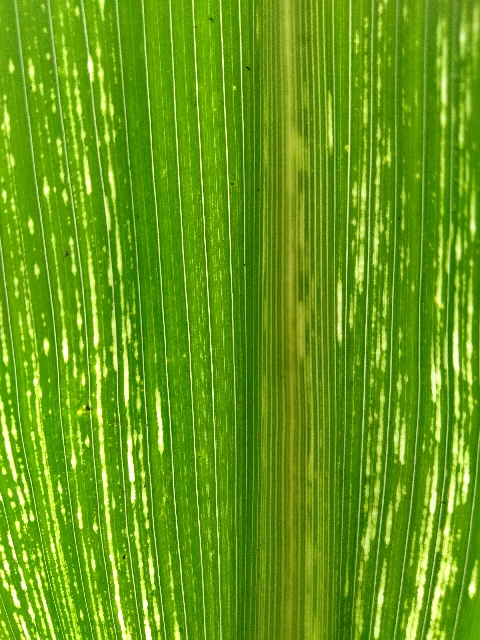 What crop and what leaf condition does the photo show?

maize, maize streak virus
